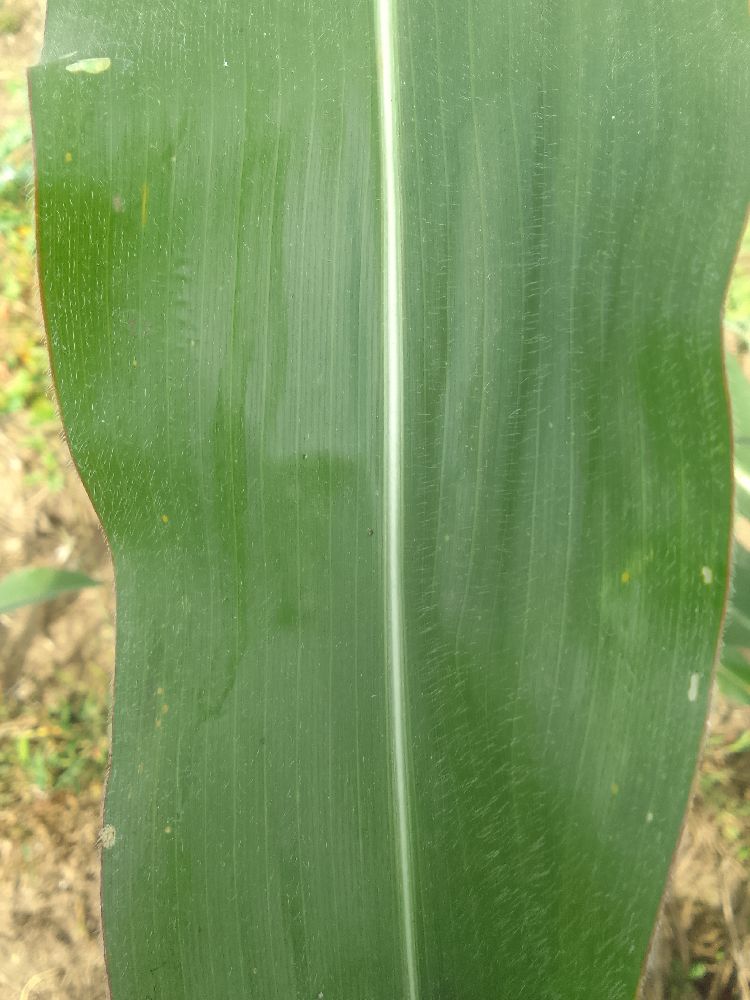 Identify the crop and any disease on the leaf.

maize, healthy
